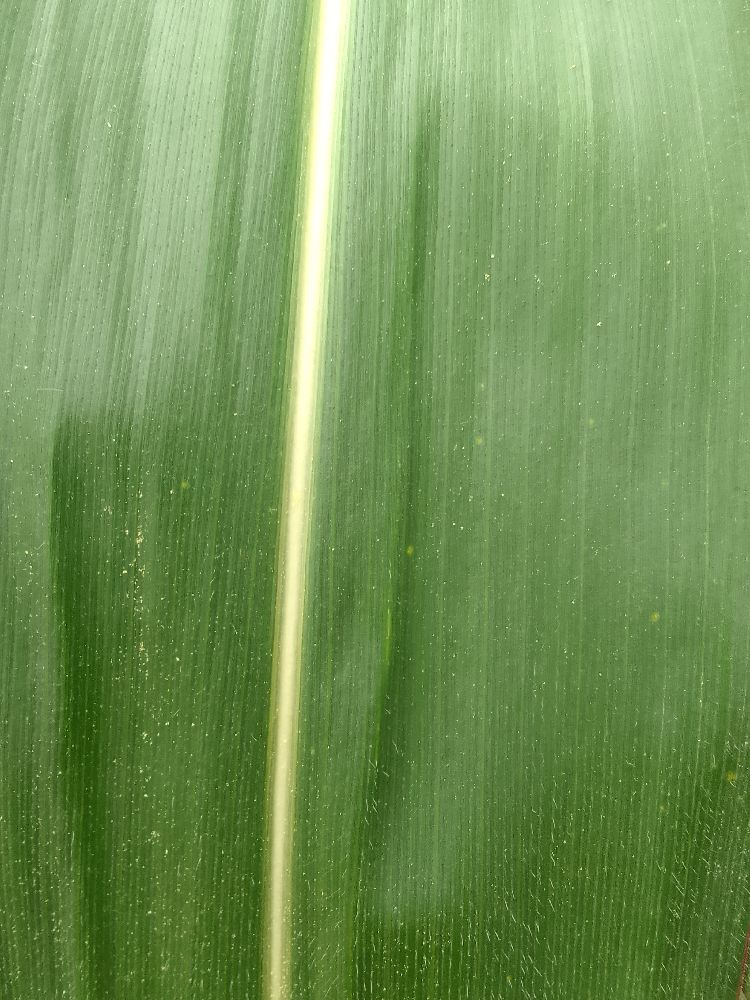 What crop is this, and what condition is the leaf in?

maize, healthy
